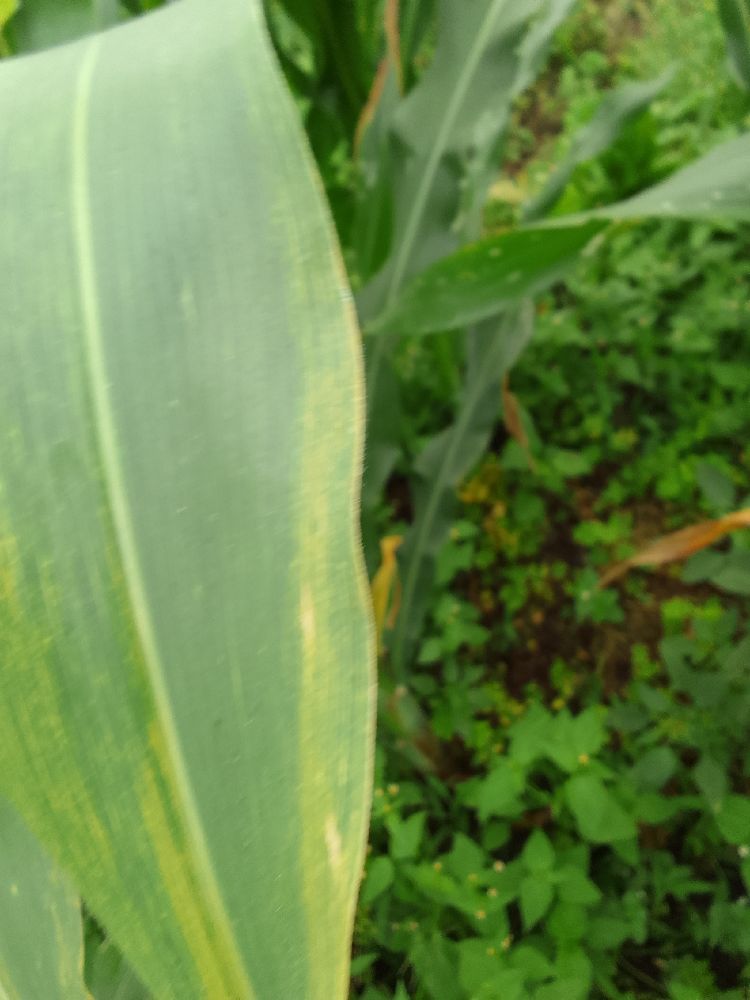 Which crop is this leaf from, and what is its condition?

maize, maize lethal necrosis
